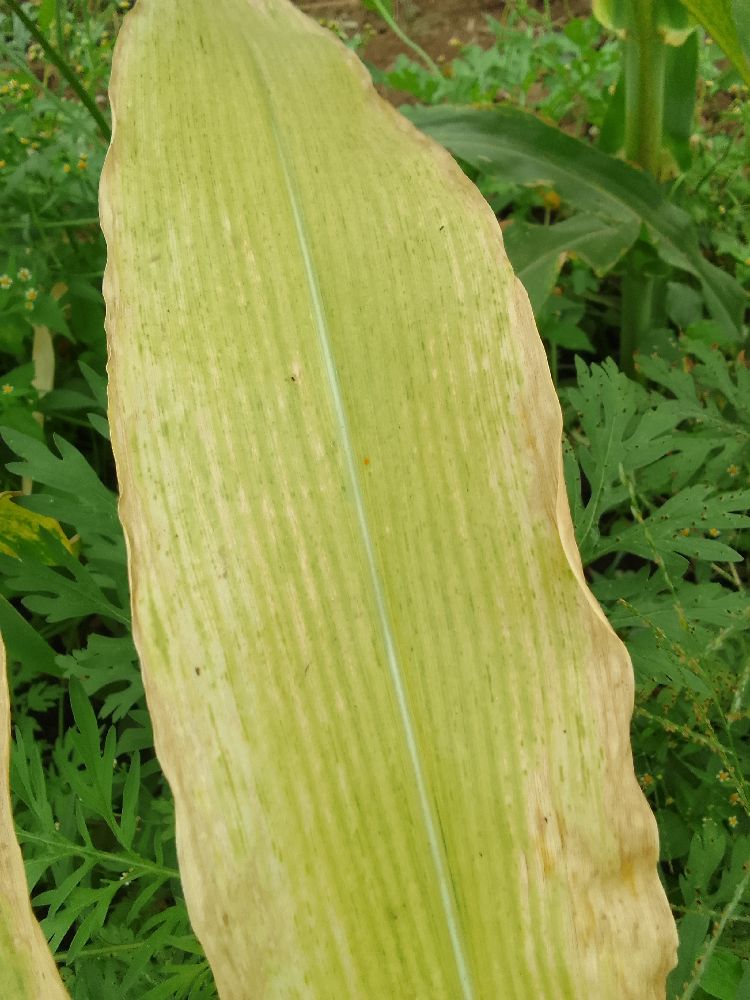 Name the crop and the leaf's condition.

maize, maize lethal necrosis
